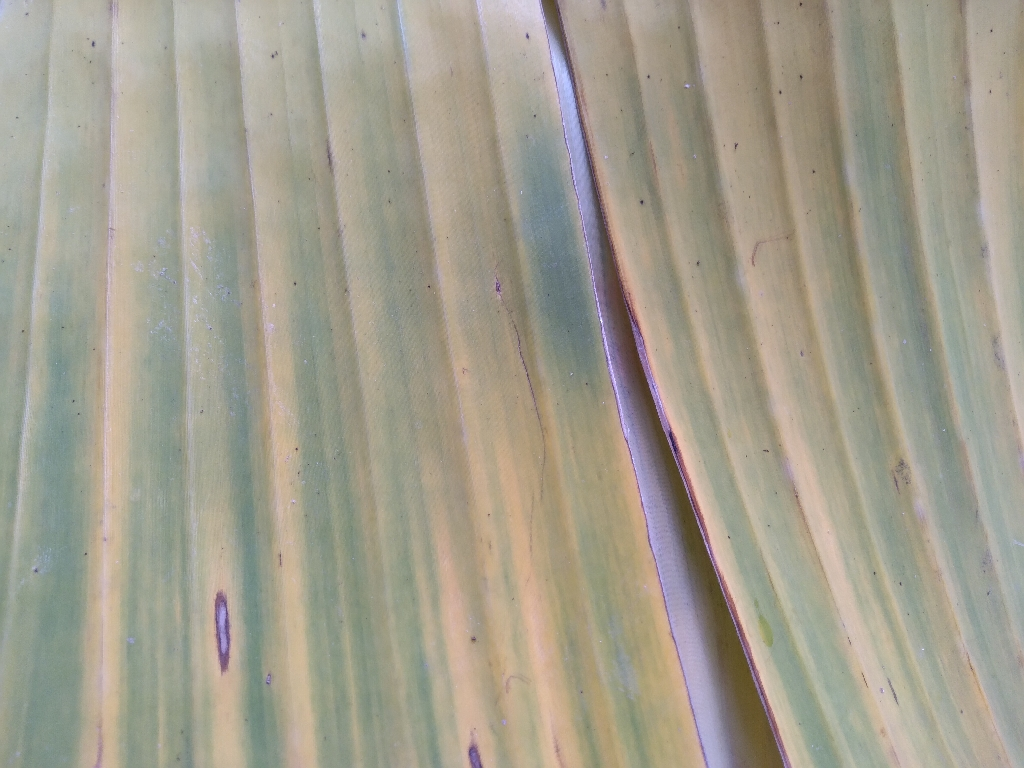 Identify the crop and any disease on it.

banana, fusarium wilt race 1
